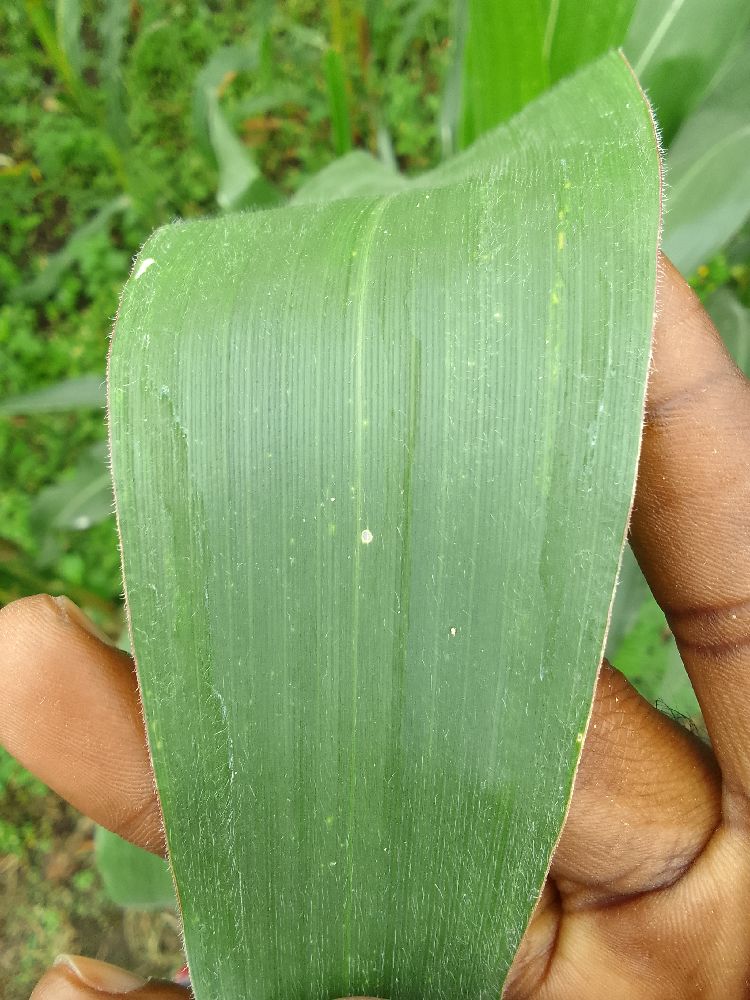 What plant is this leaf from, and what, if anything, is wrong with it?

maize, healthy
